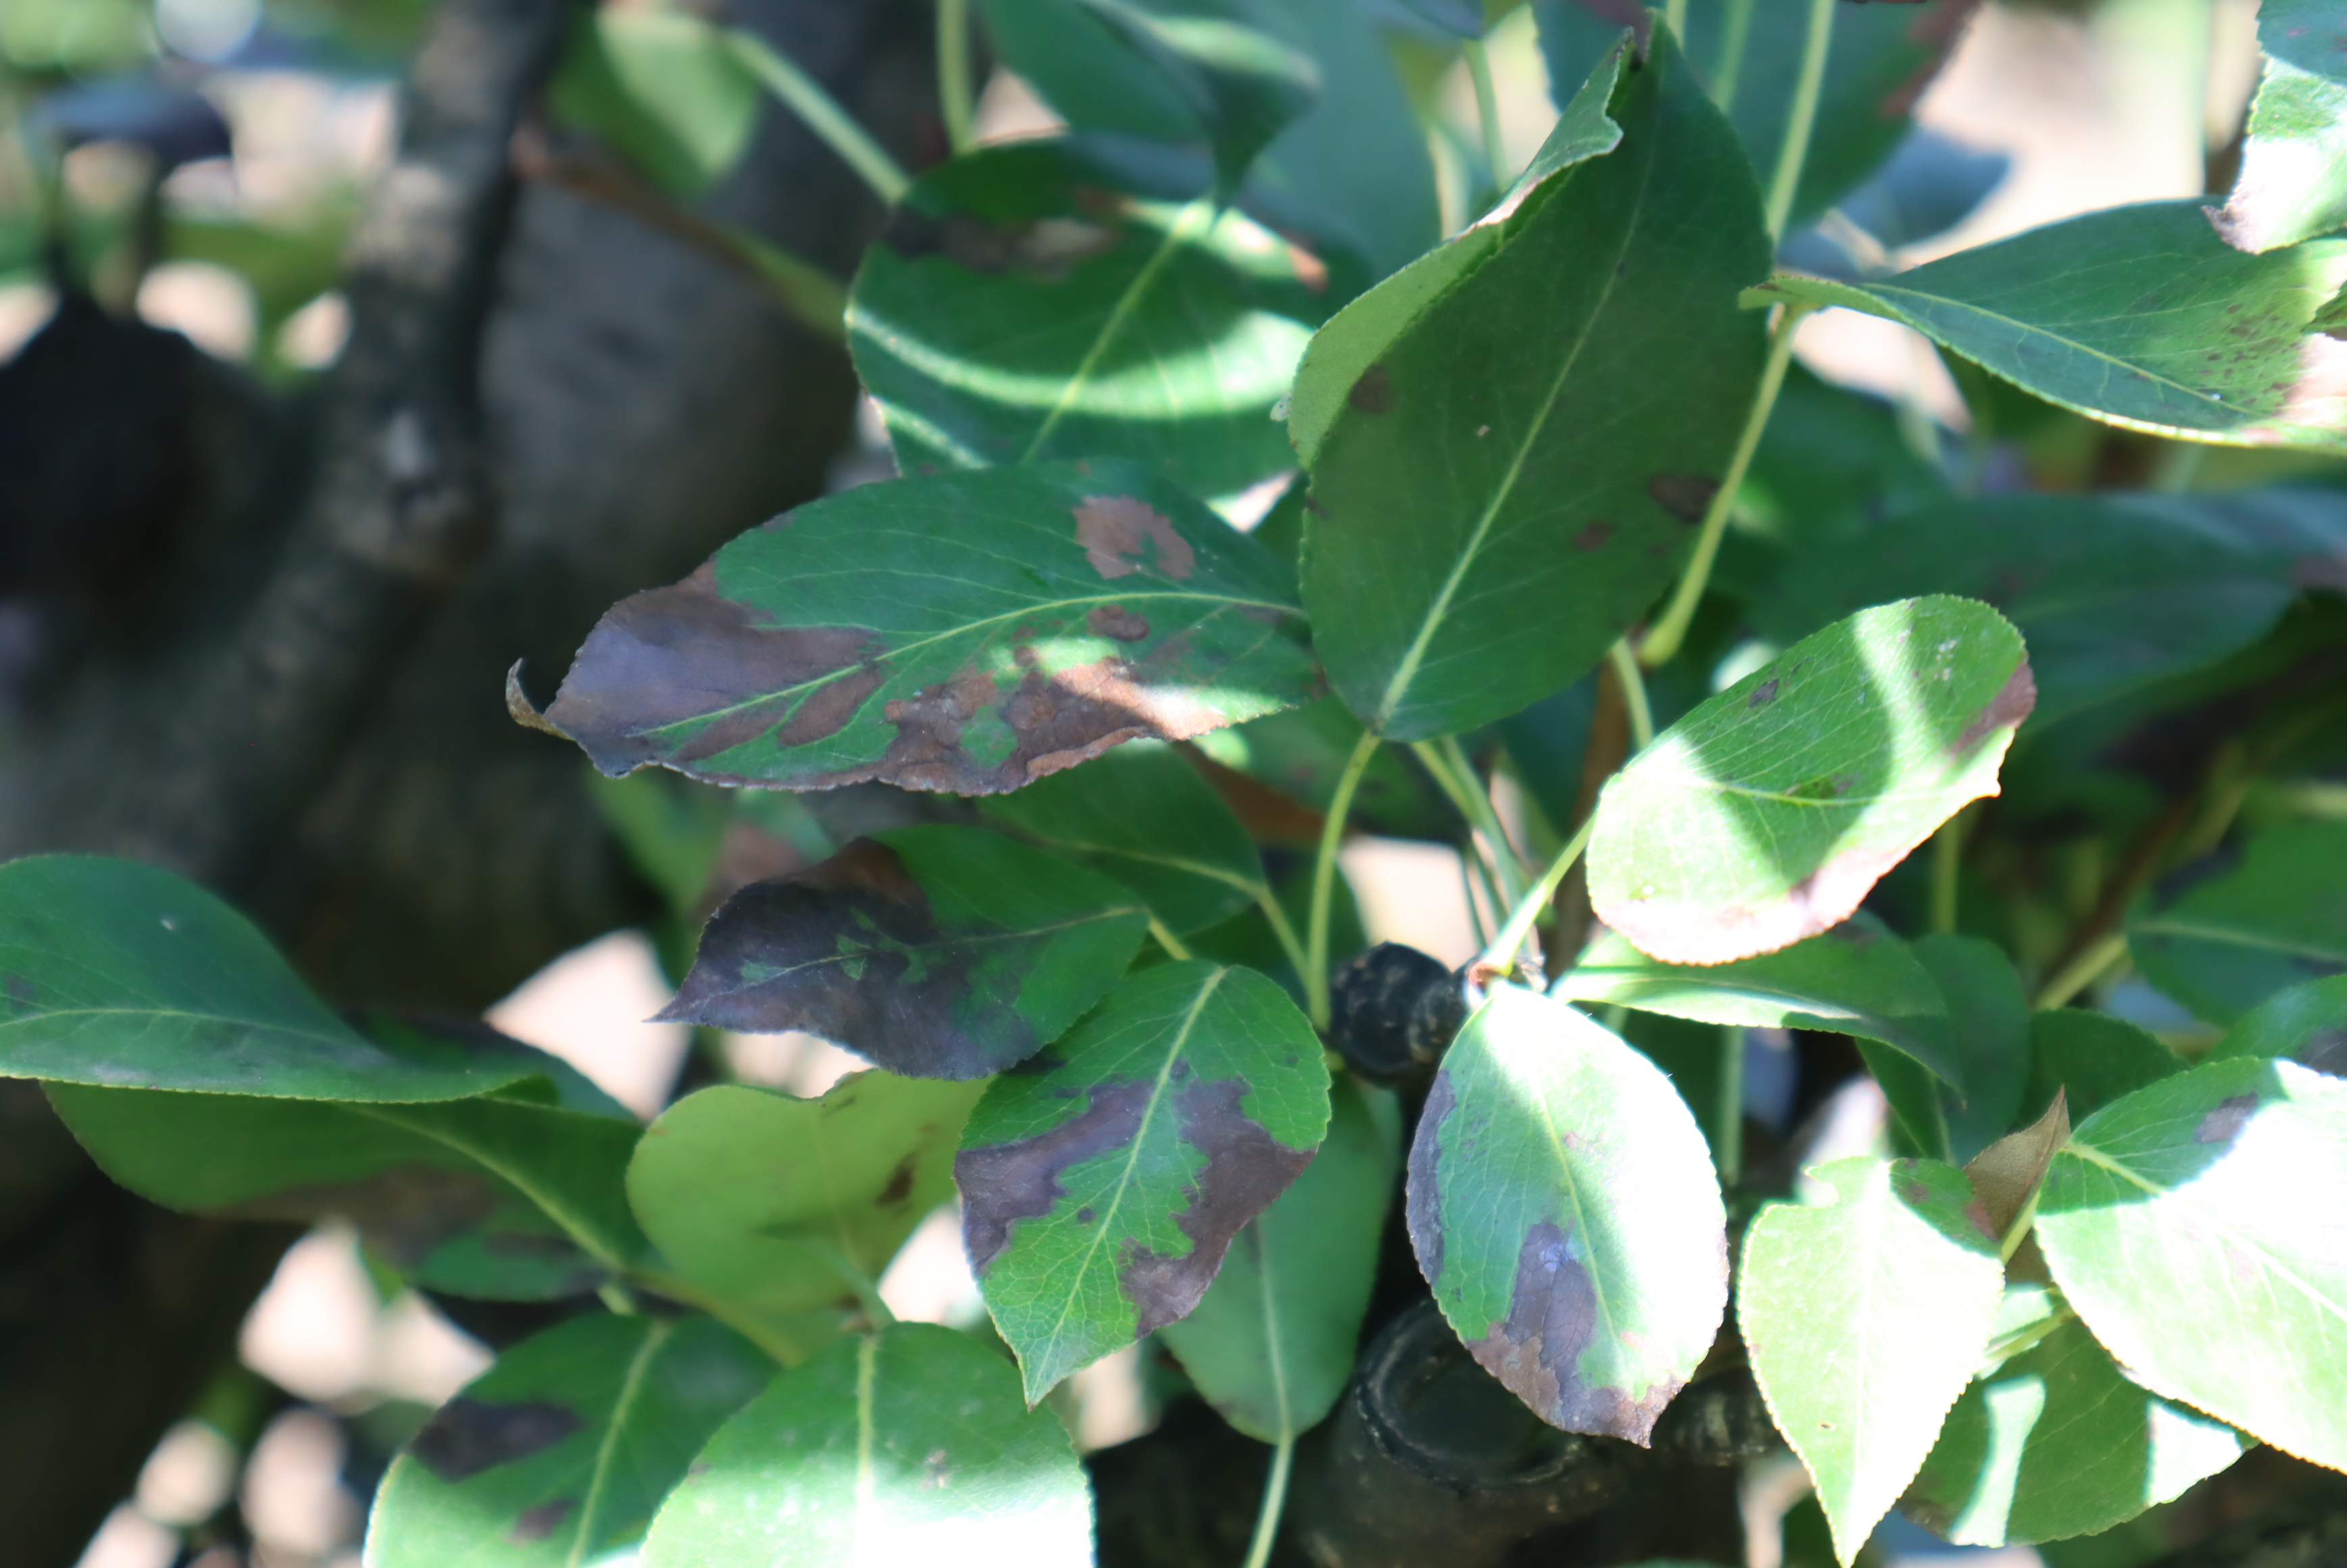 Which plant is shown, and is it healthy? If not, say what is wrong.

pear, black spot, chemical damage
